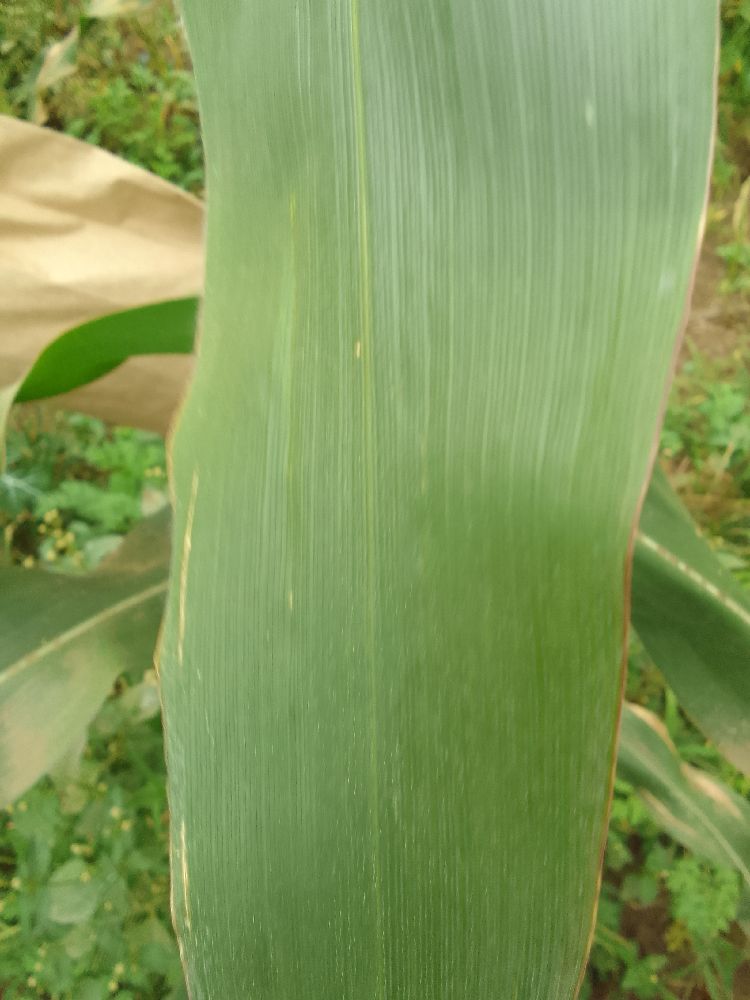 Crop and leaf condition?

maize, healthy
